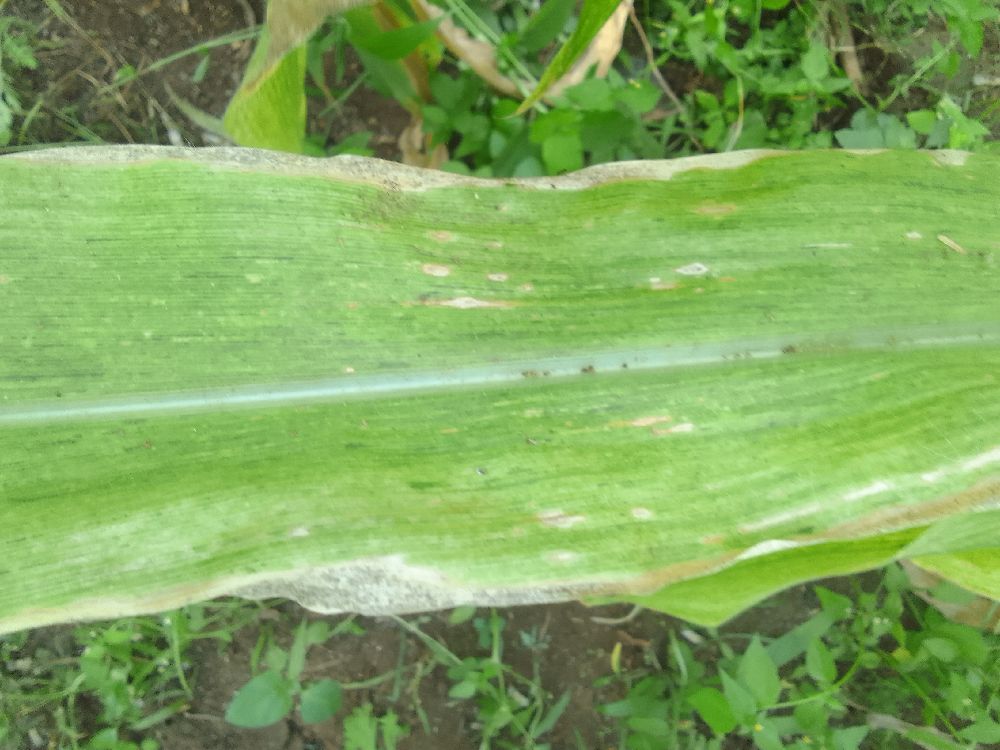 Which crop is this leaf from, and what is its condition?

maize, maize lethal necrosis
